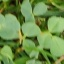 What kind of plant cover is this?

unstructured weed
